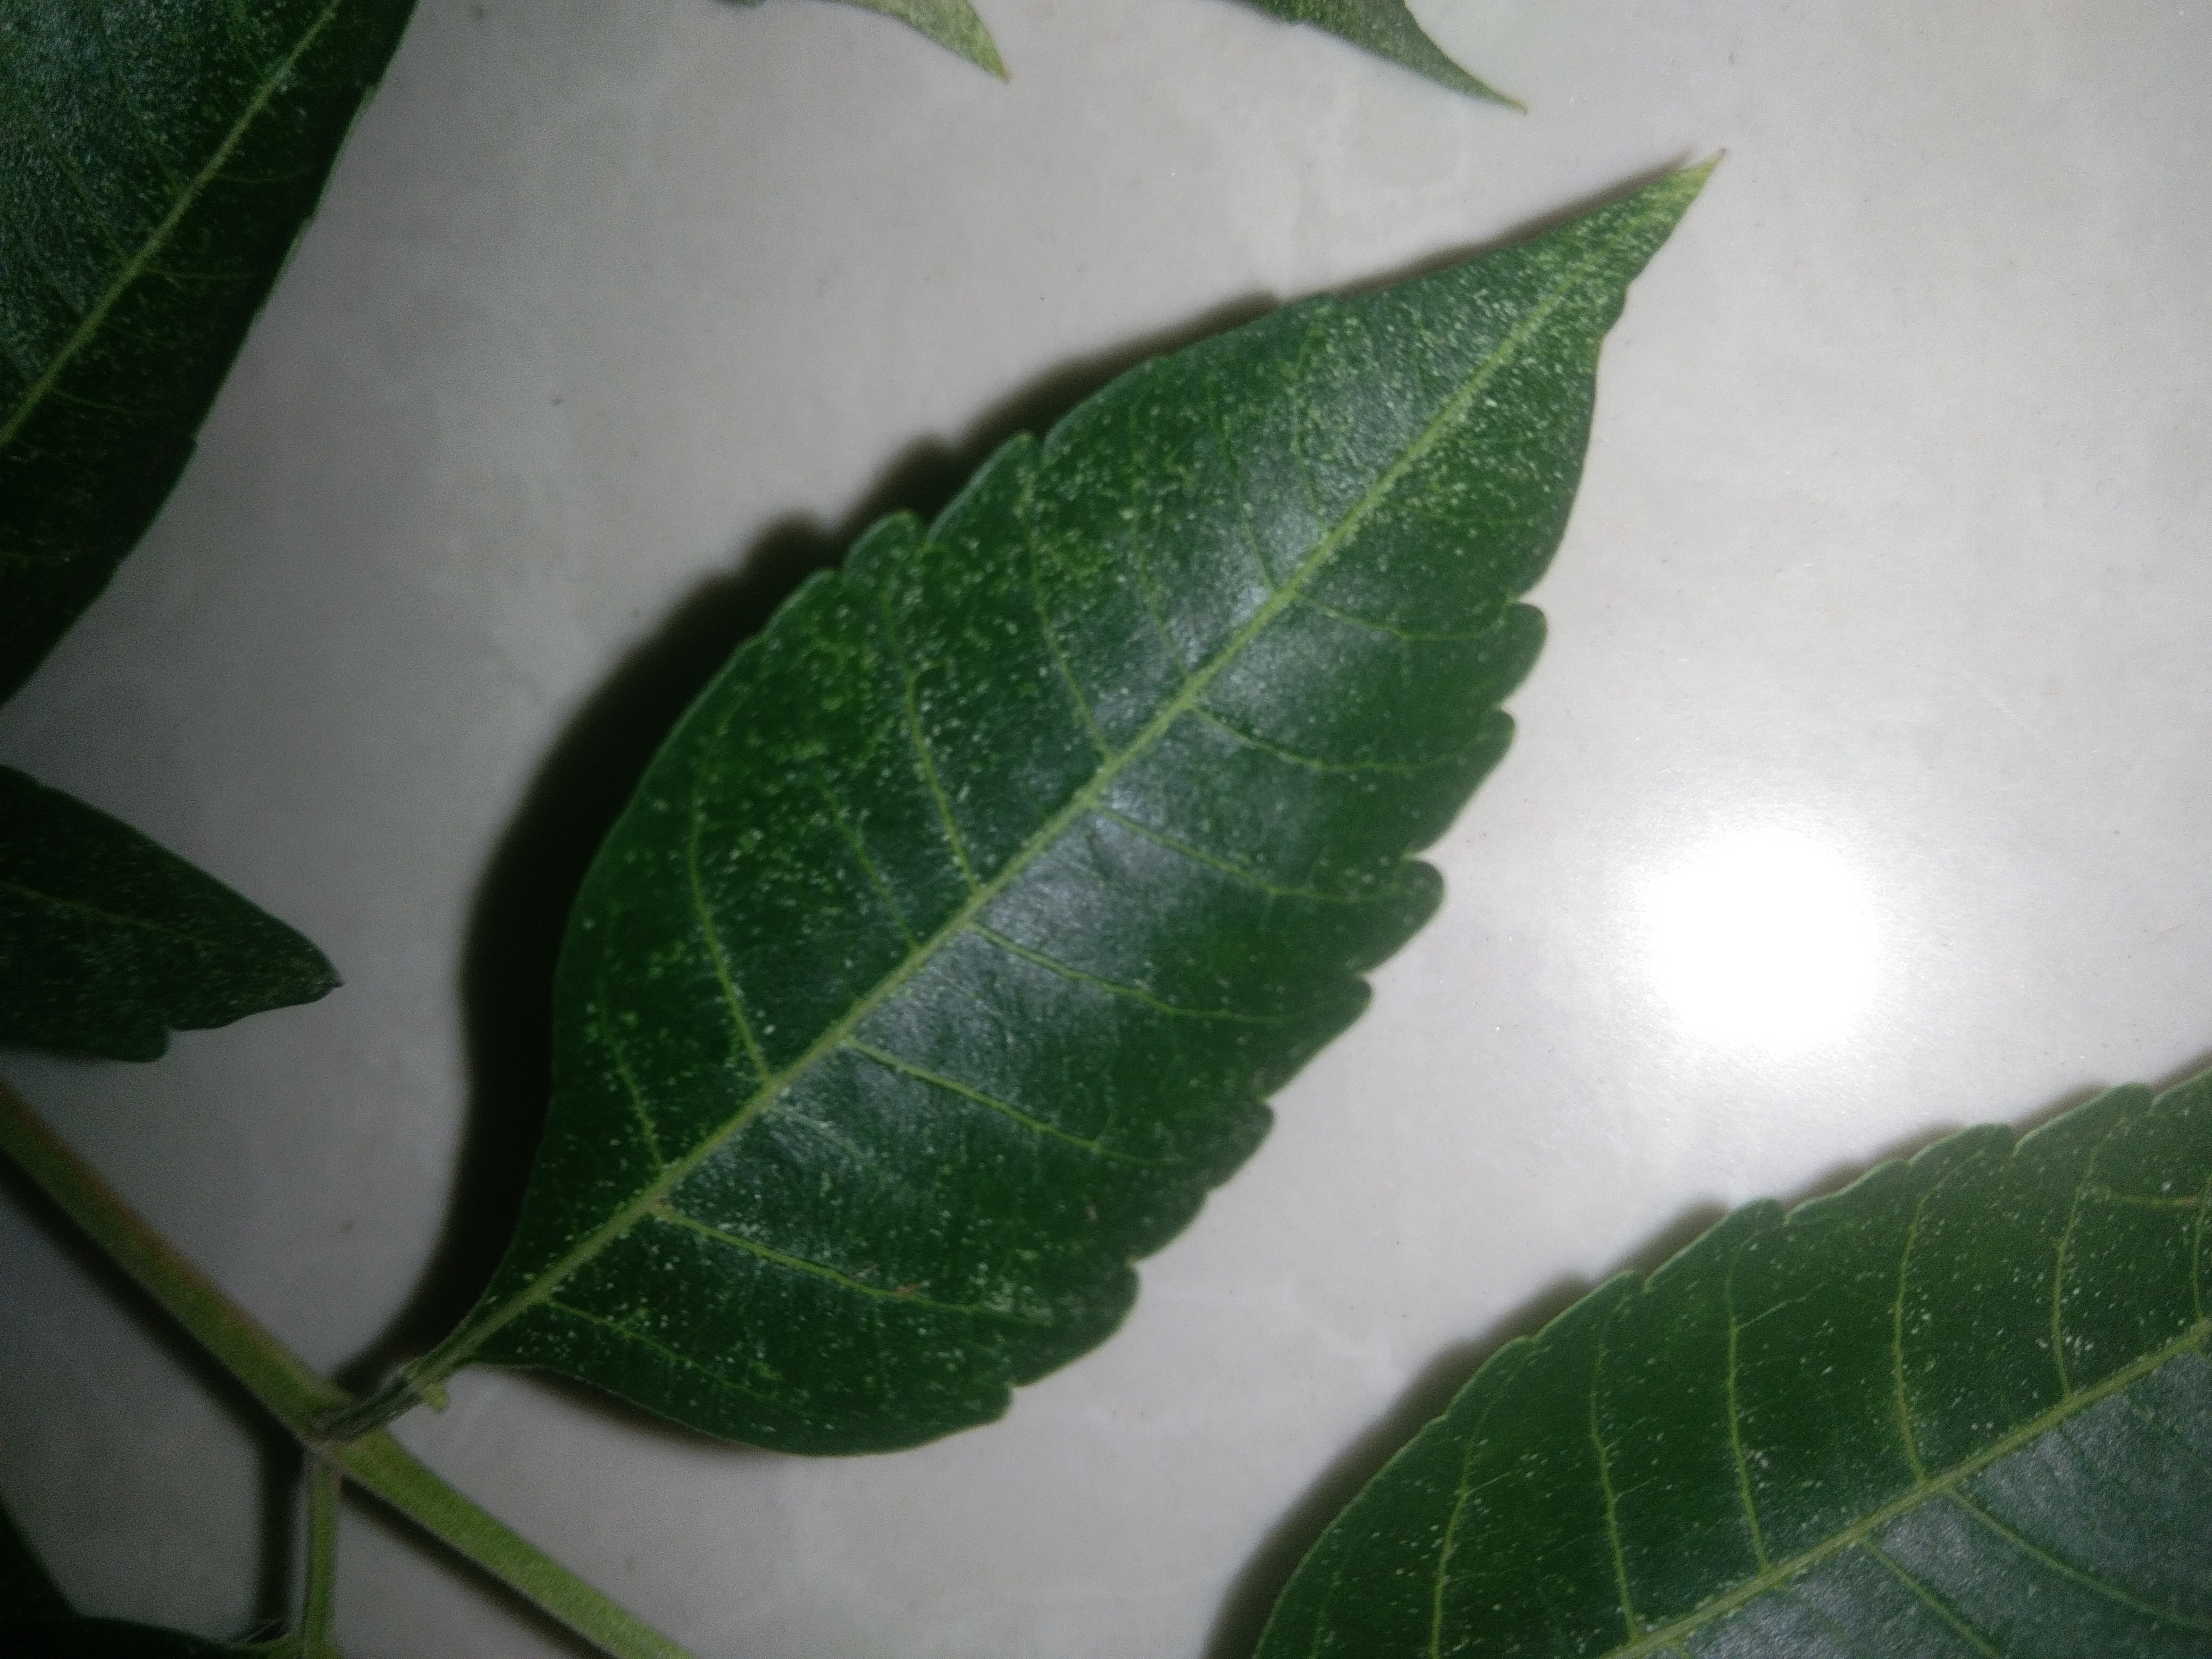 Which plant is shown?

neem
